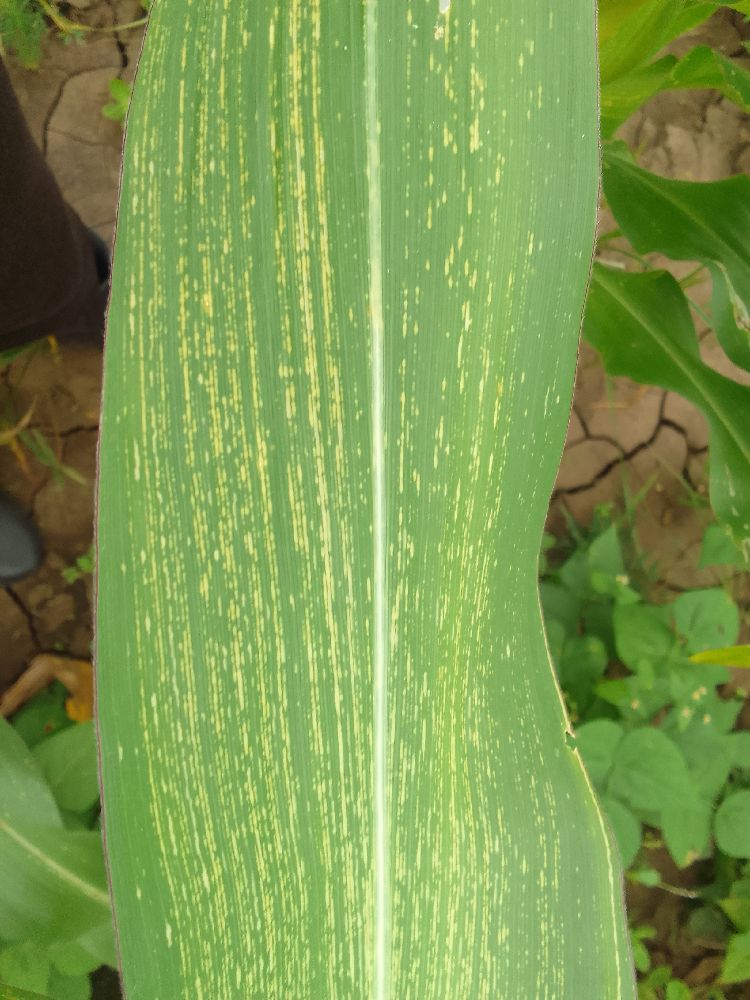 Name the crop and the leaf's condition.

maize, maize streak virus
